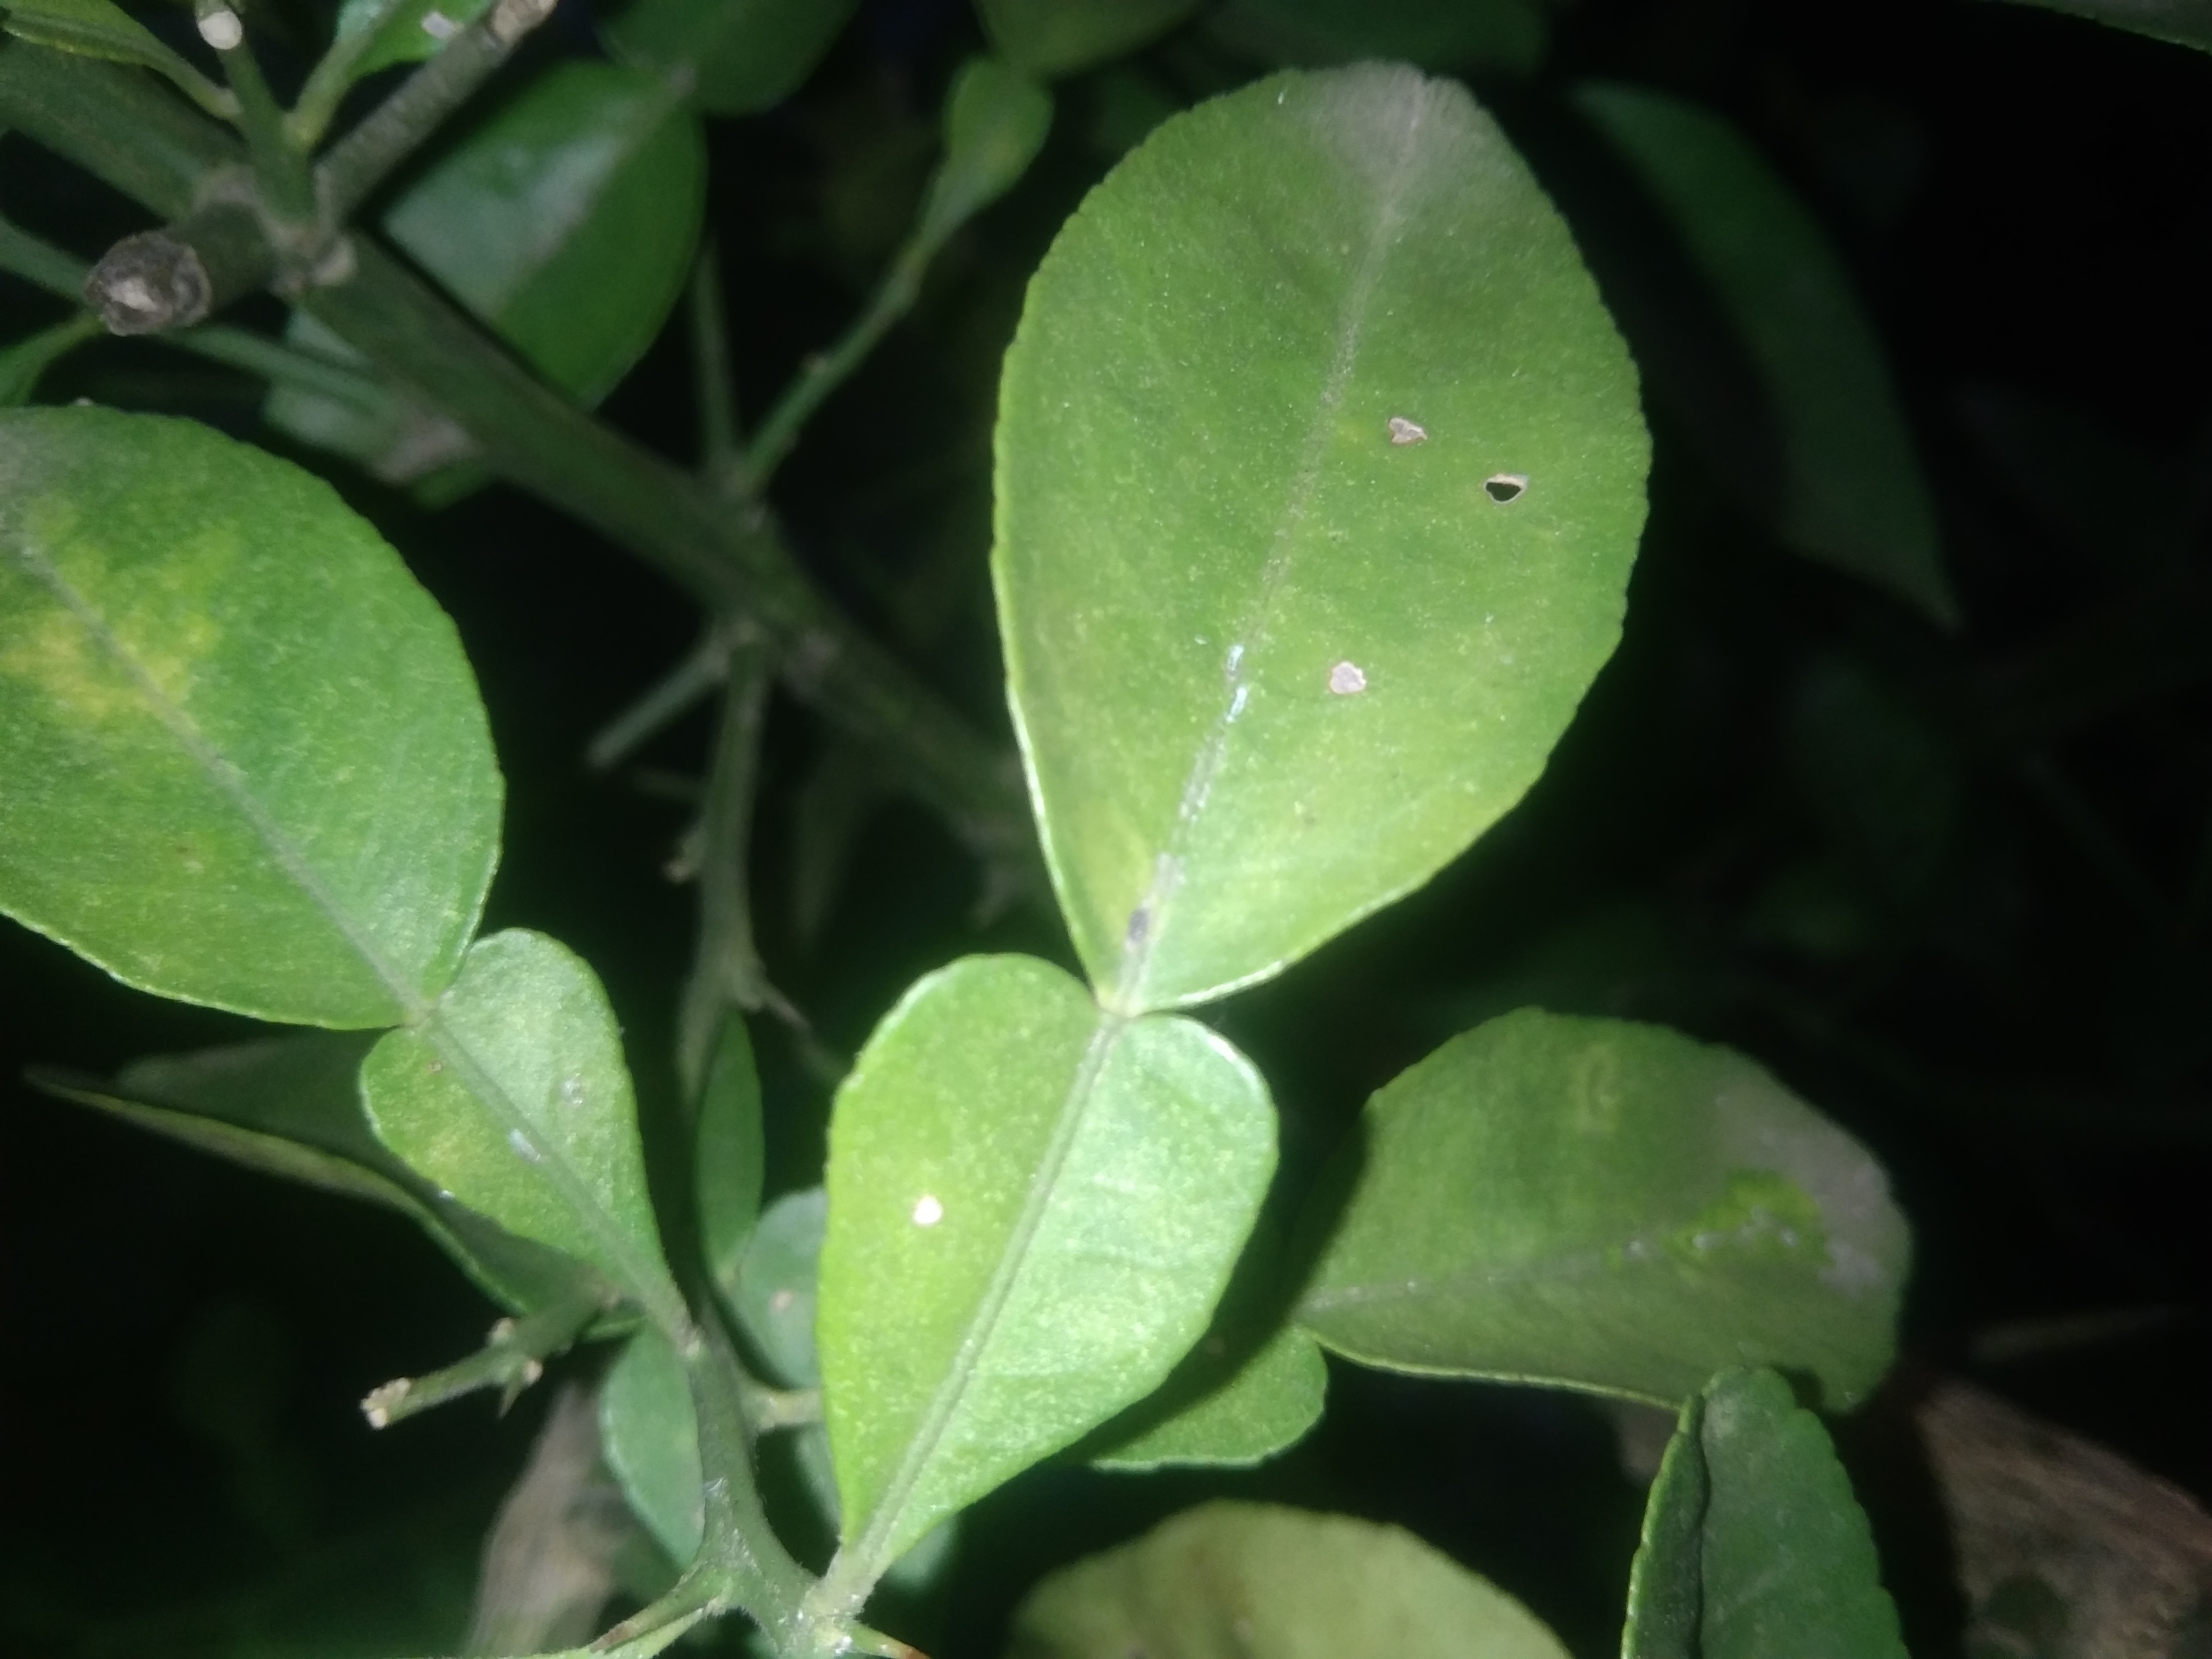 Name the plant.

lemon
